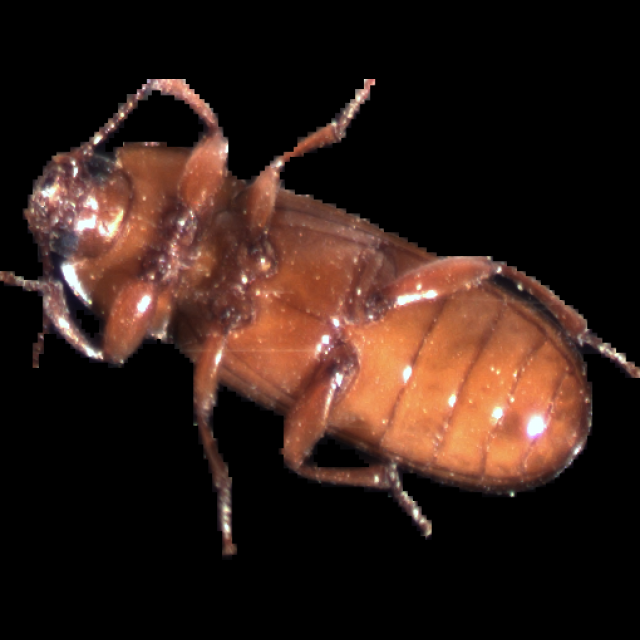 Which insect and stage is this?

mealworm beetle
